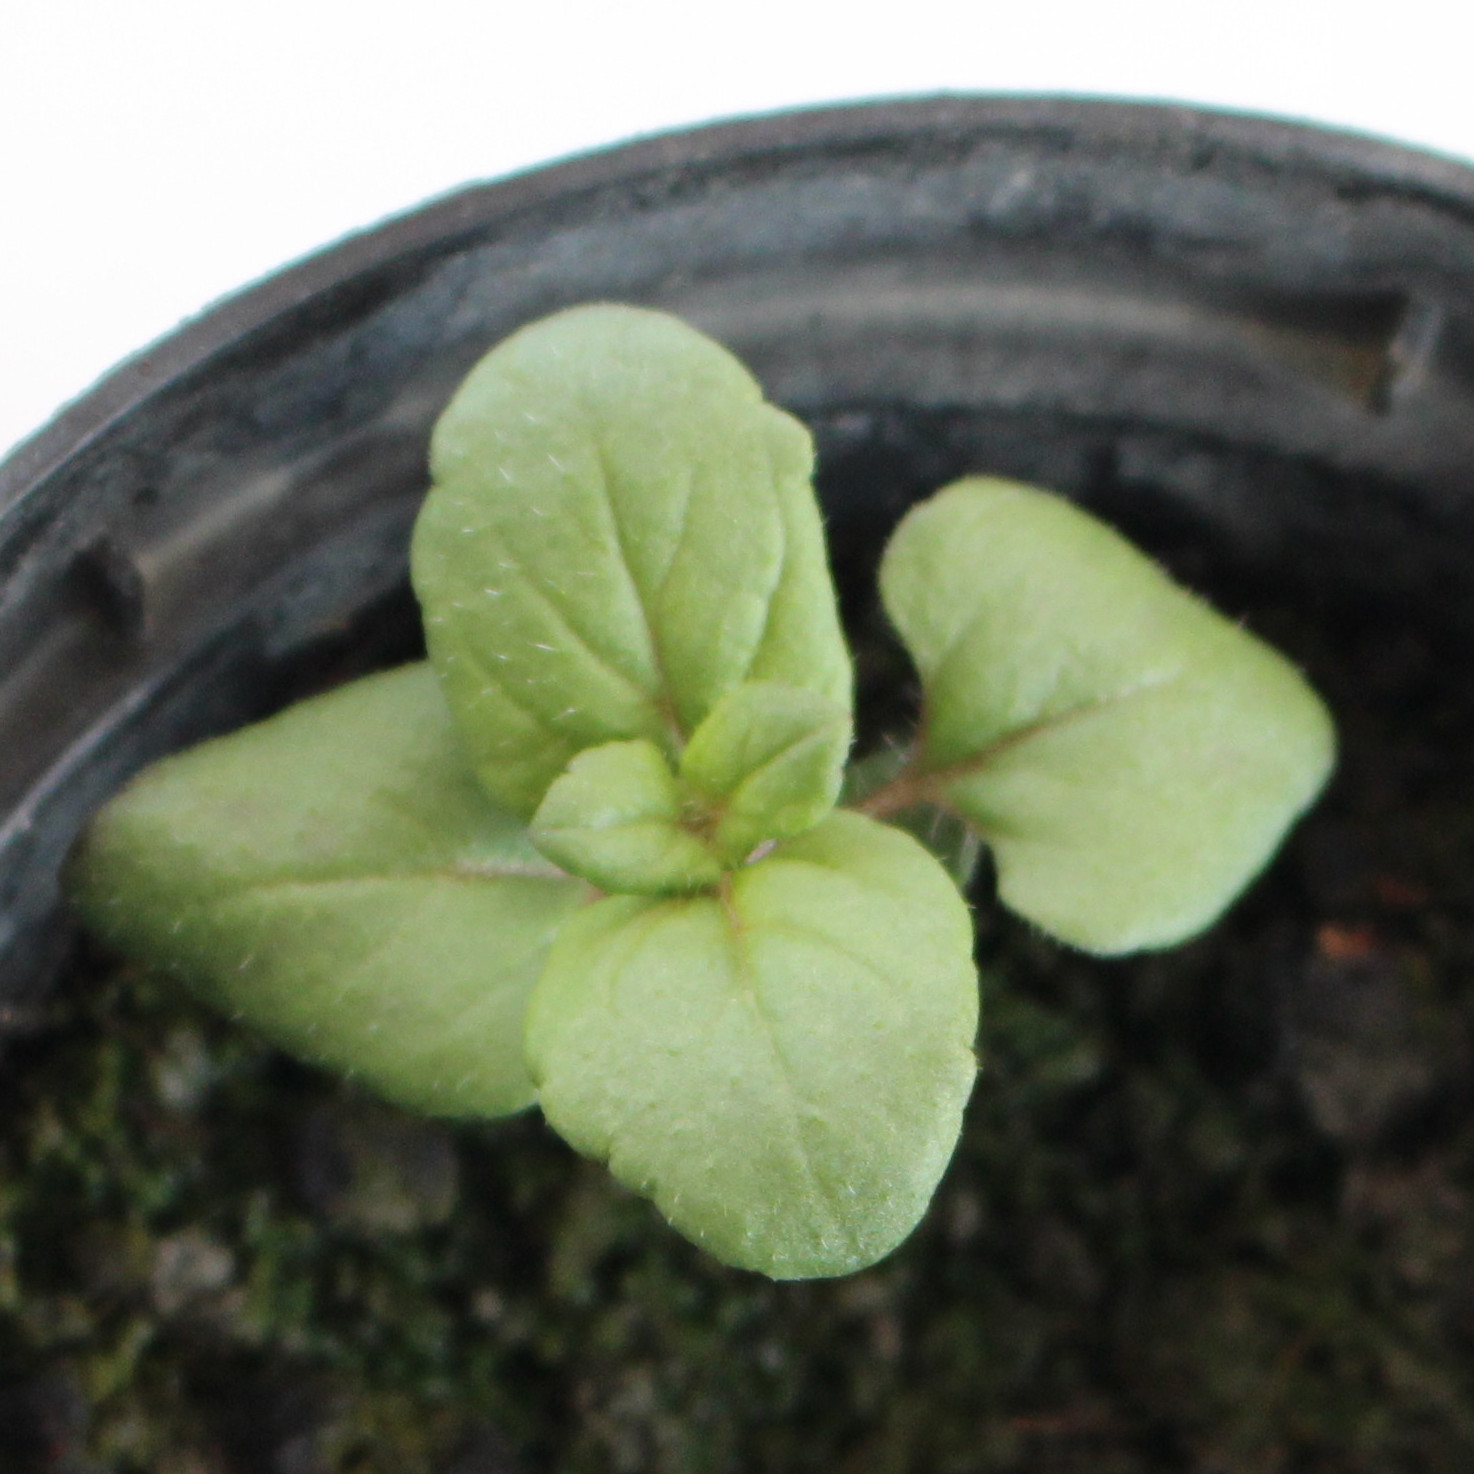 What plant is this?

Veronica persica
